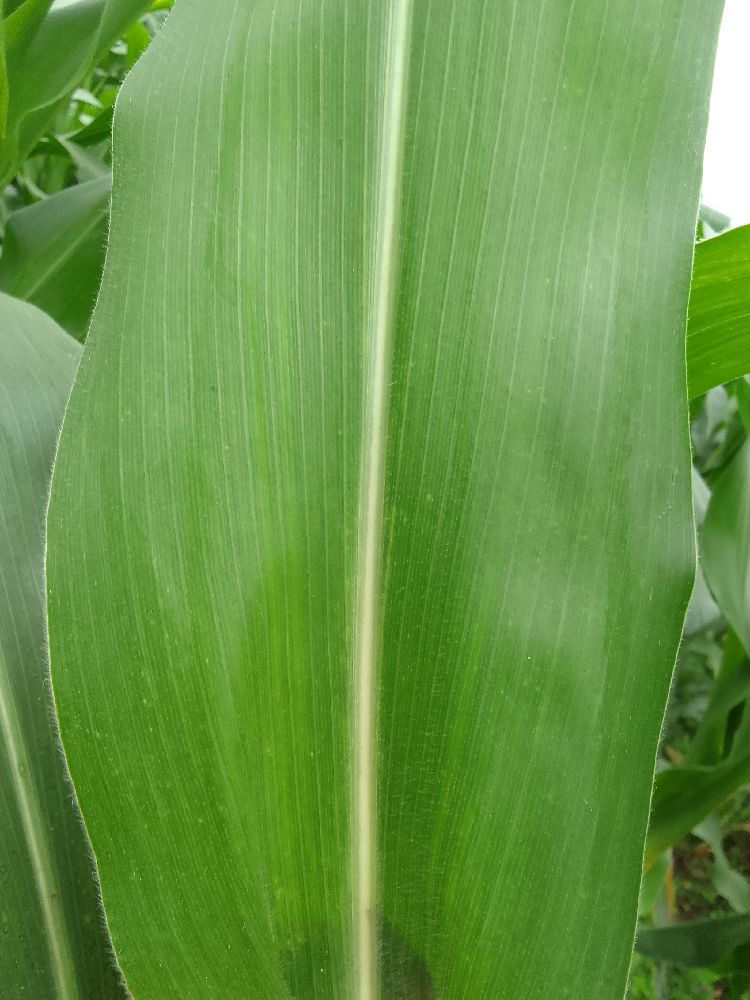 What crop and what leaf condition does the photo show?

maize, healthy
